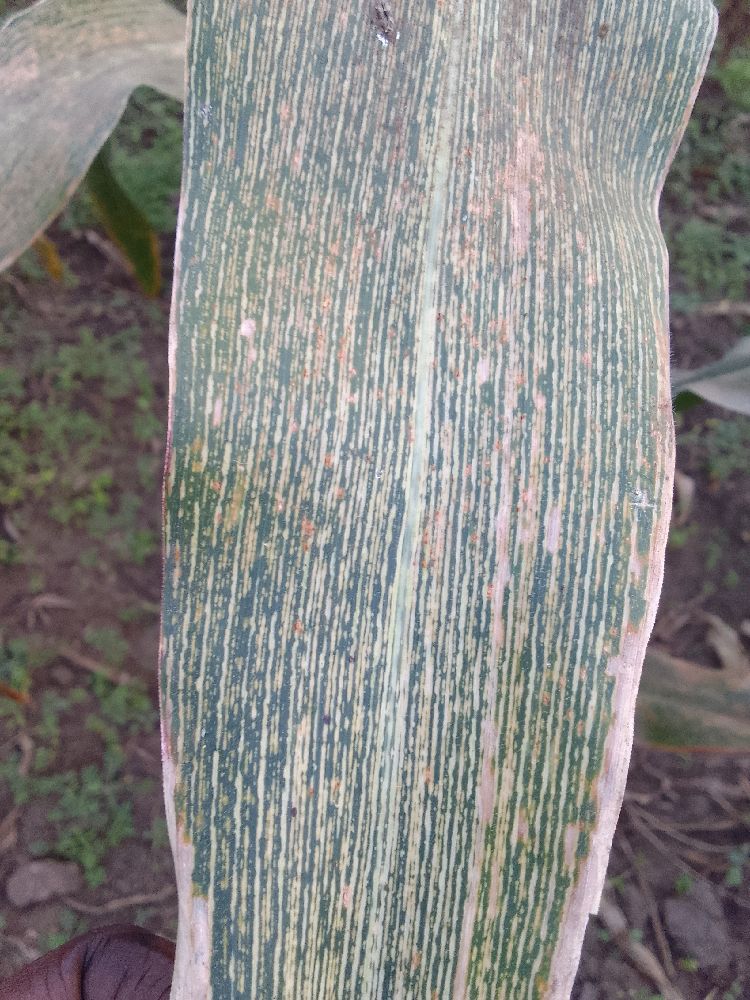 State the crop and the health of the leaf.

maize, maize streak virus
